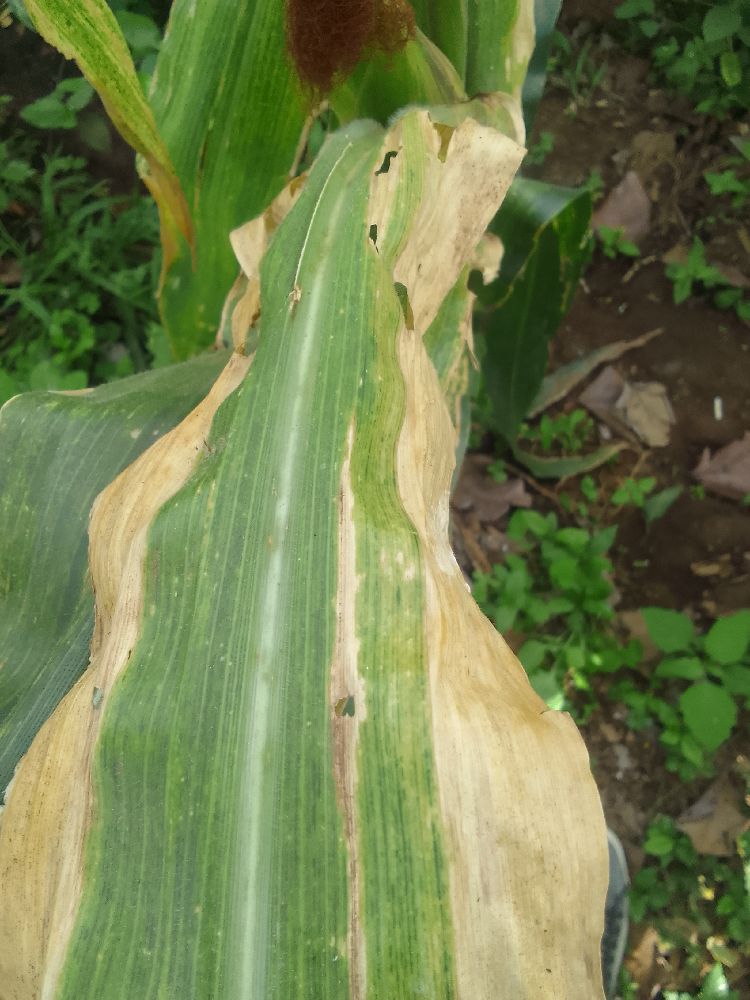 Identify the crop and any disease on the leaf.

maize, maize lethal necrosis
